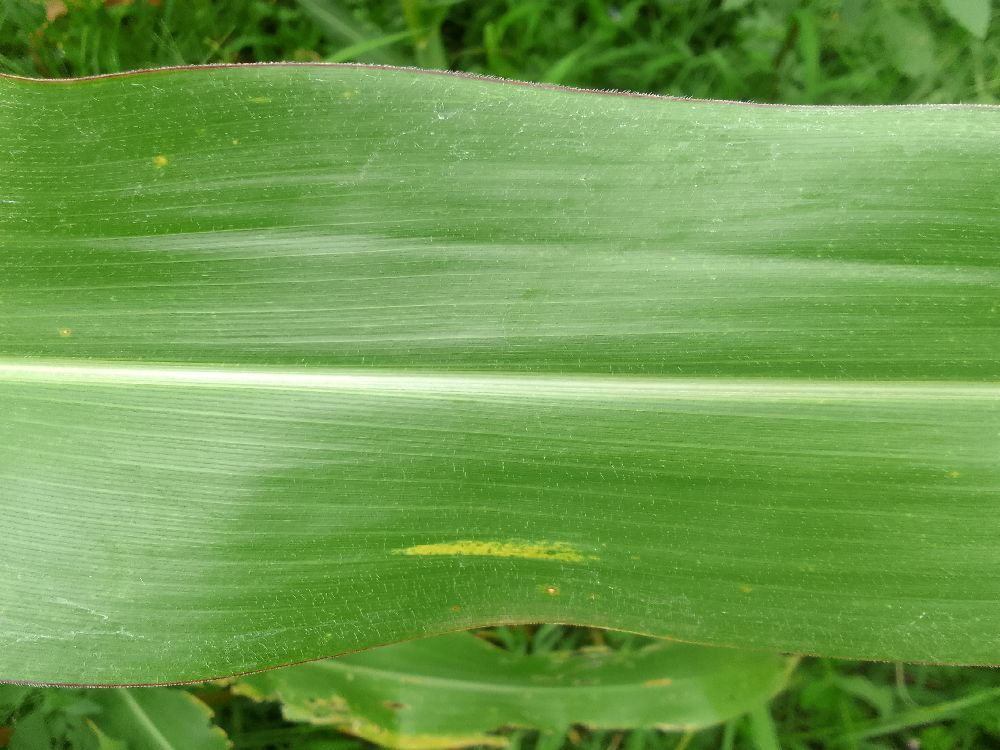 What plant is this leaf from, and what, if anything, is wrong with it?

maize, healthy
